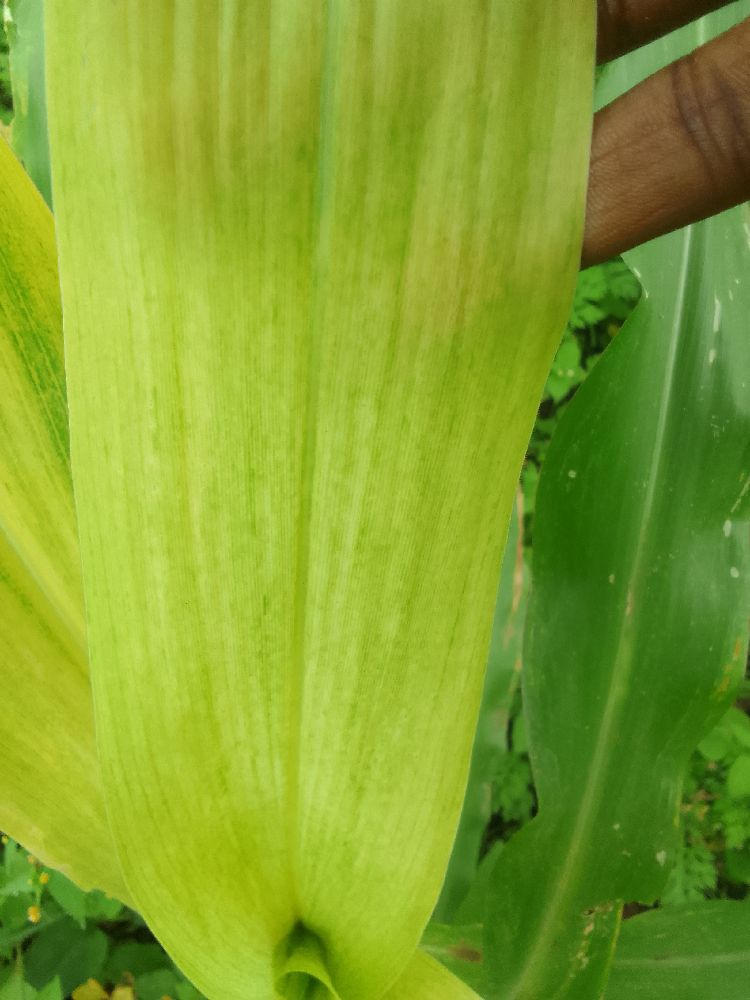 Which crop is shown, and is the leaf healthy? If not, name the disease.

maize, maize lethal necrosis
